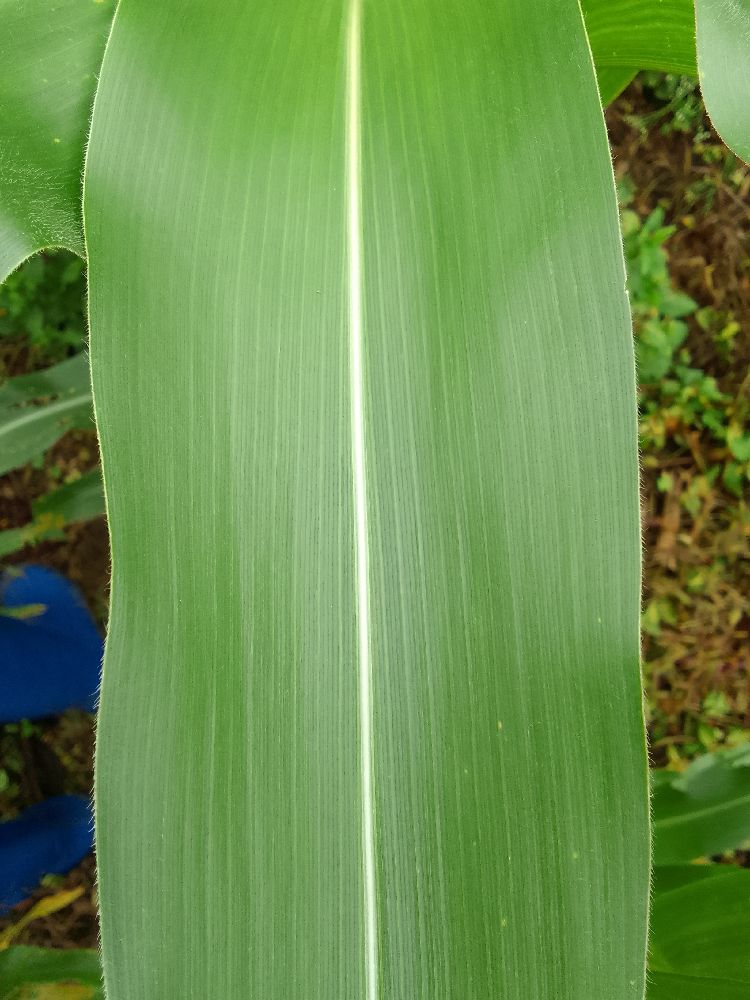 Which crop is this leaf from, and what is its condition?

maize, healthy
